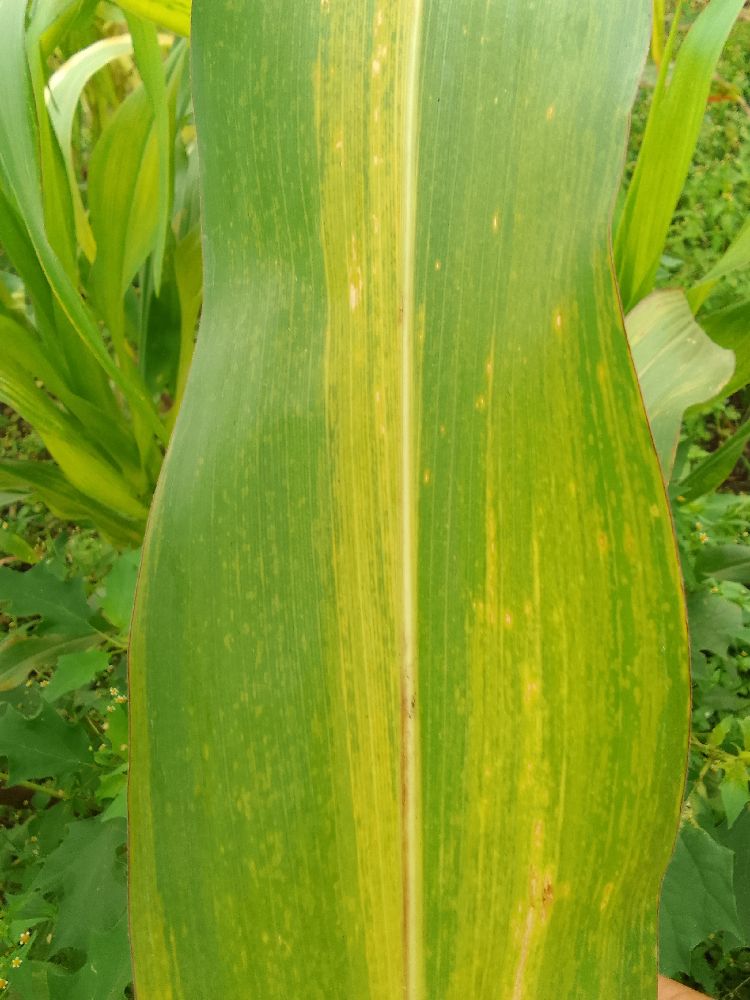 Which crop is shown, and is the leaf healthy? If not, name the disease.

maize, maize lethal necrosis
